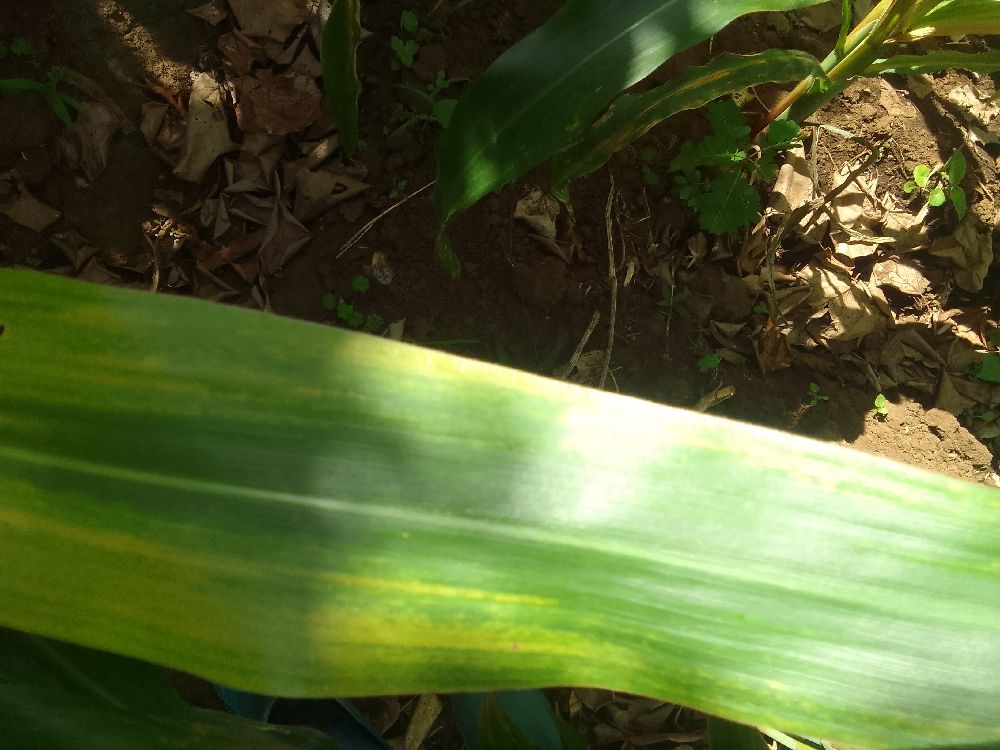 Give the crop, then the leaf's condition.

maize, maize lethal necrosis
